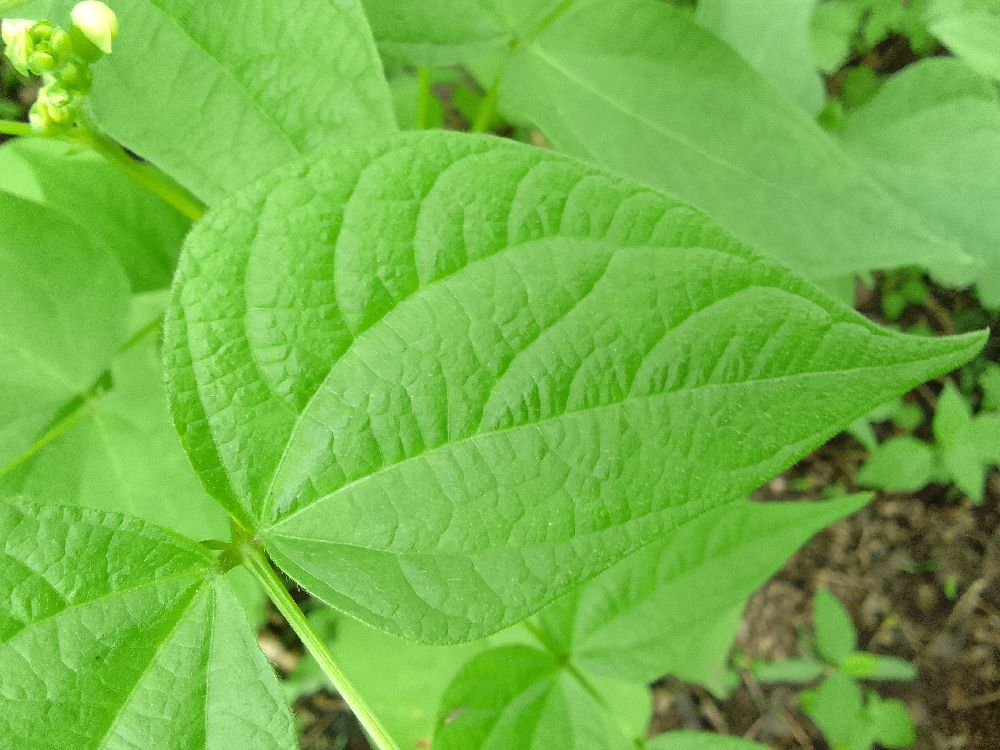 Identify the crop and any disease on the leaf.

common bean, healthy
